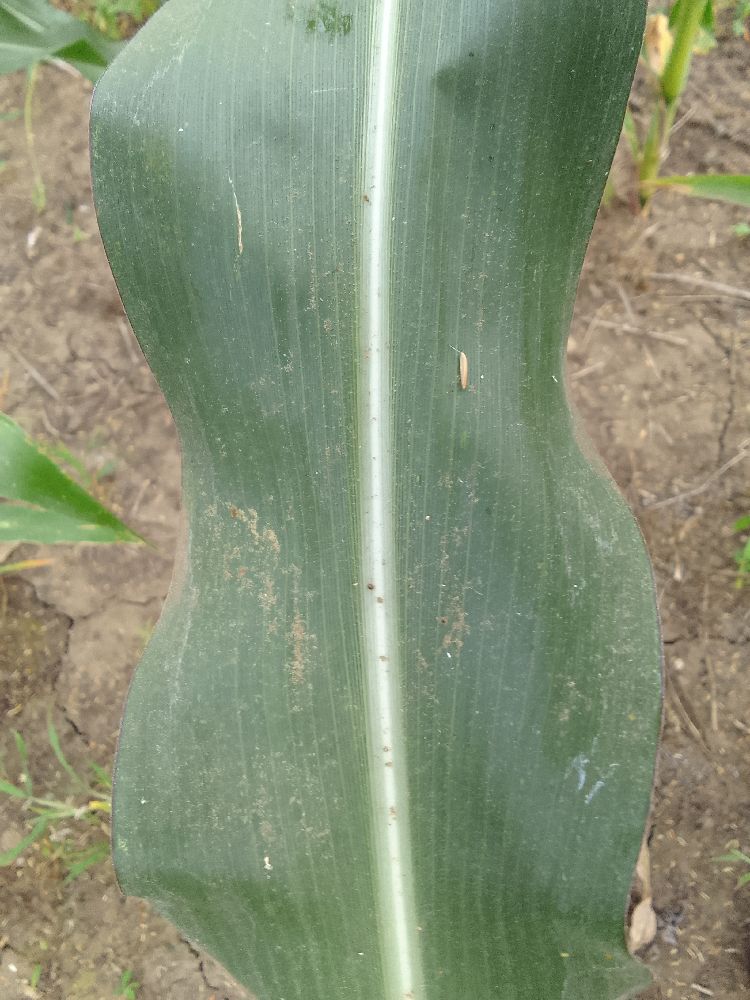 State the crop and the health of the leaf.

maize, healthy
